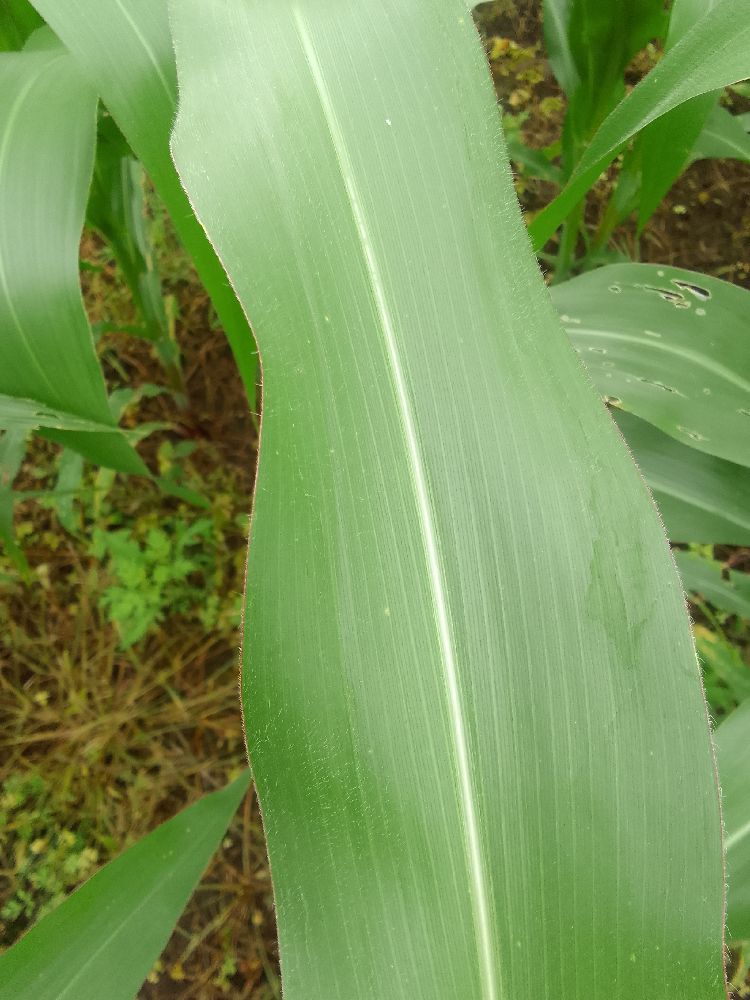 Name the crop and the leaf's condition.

maize, healthy
